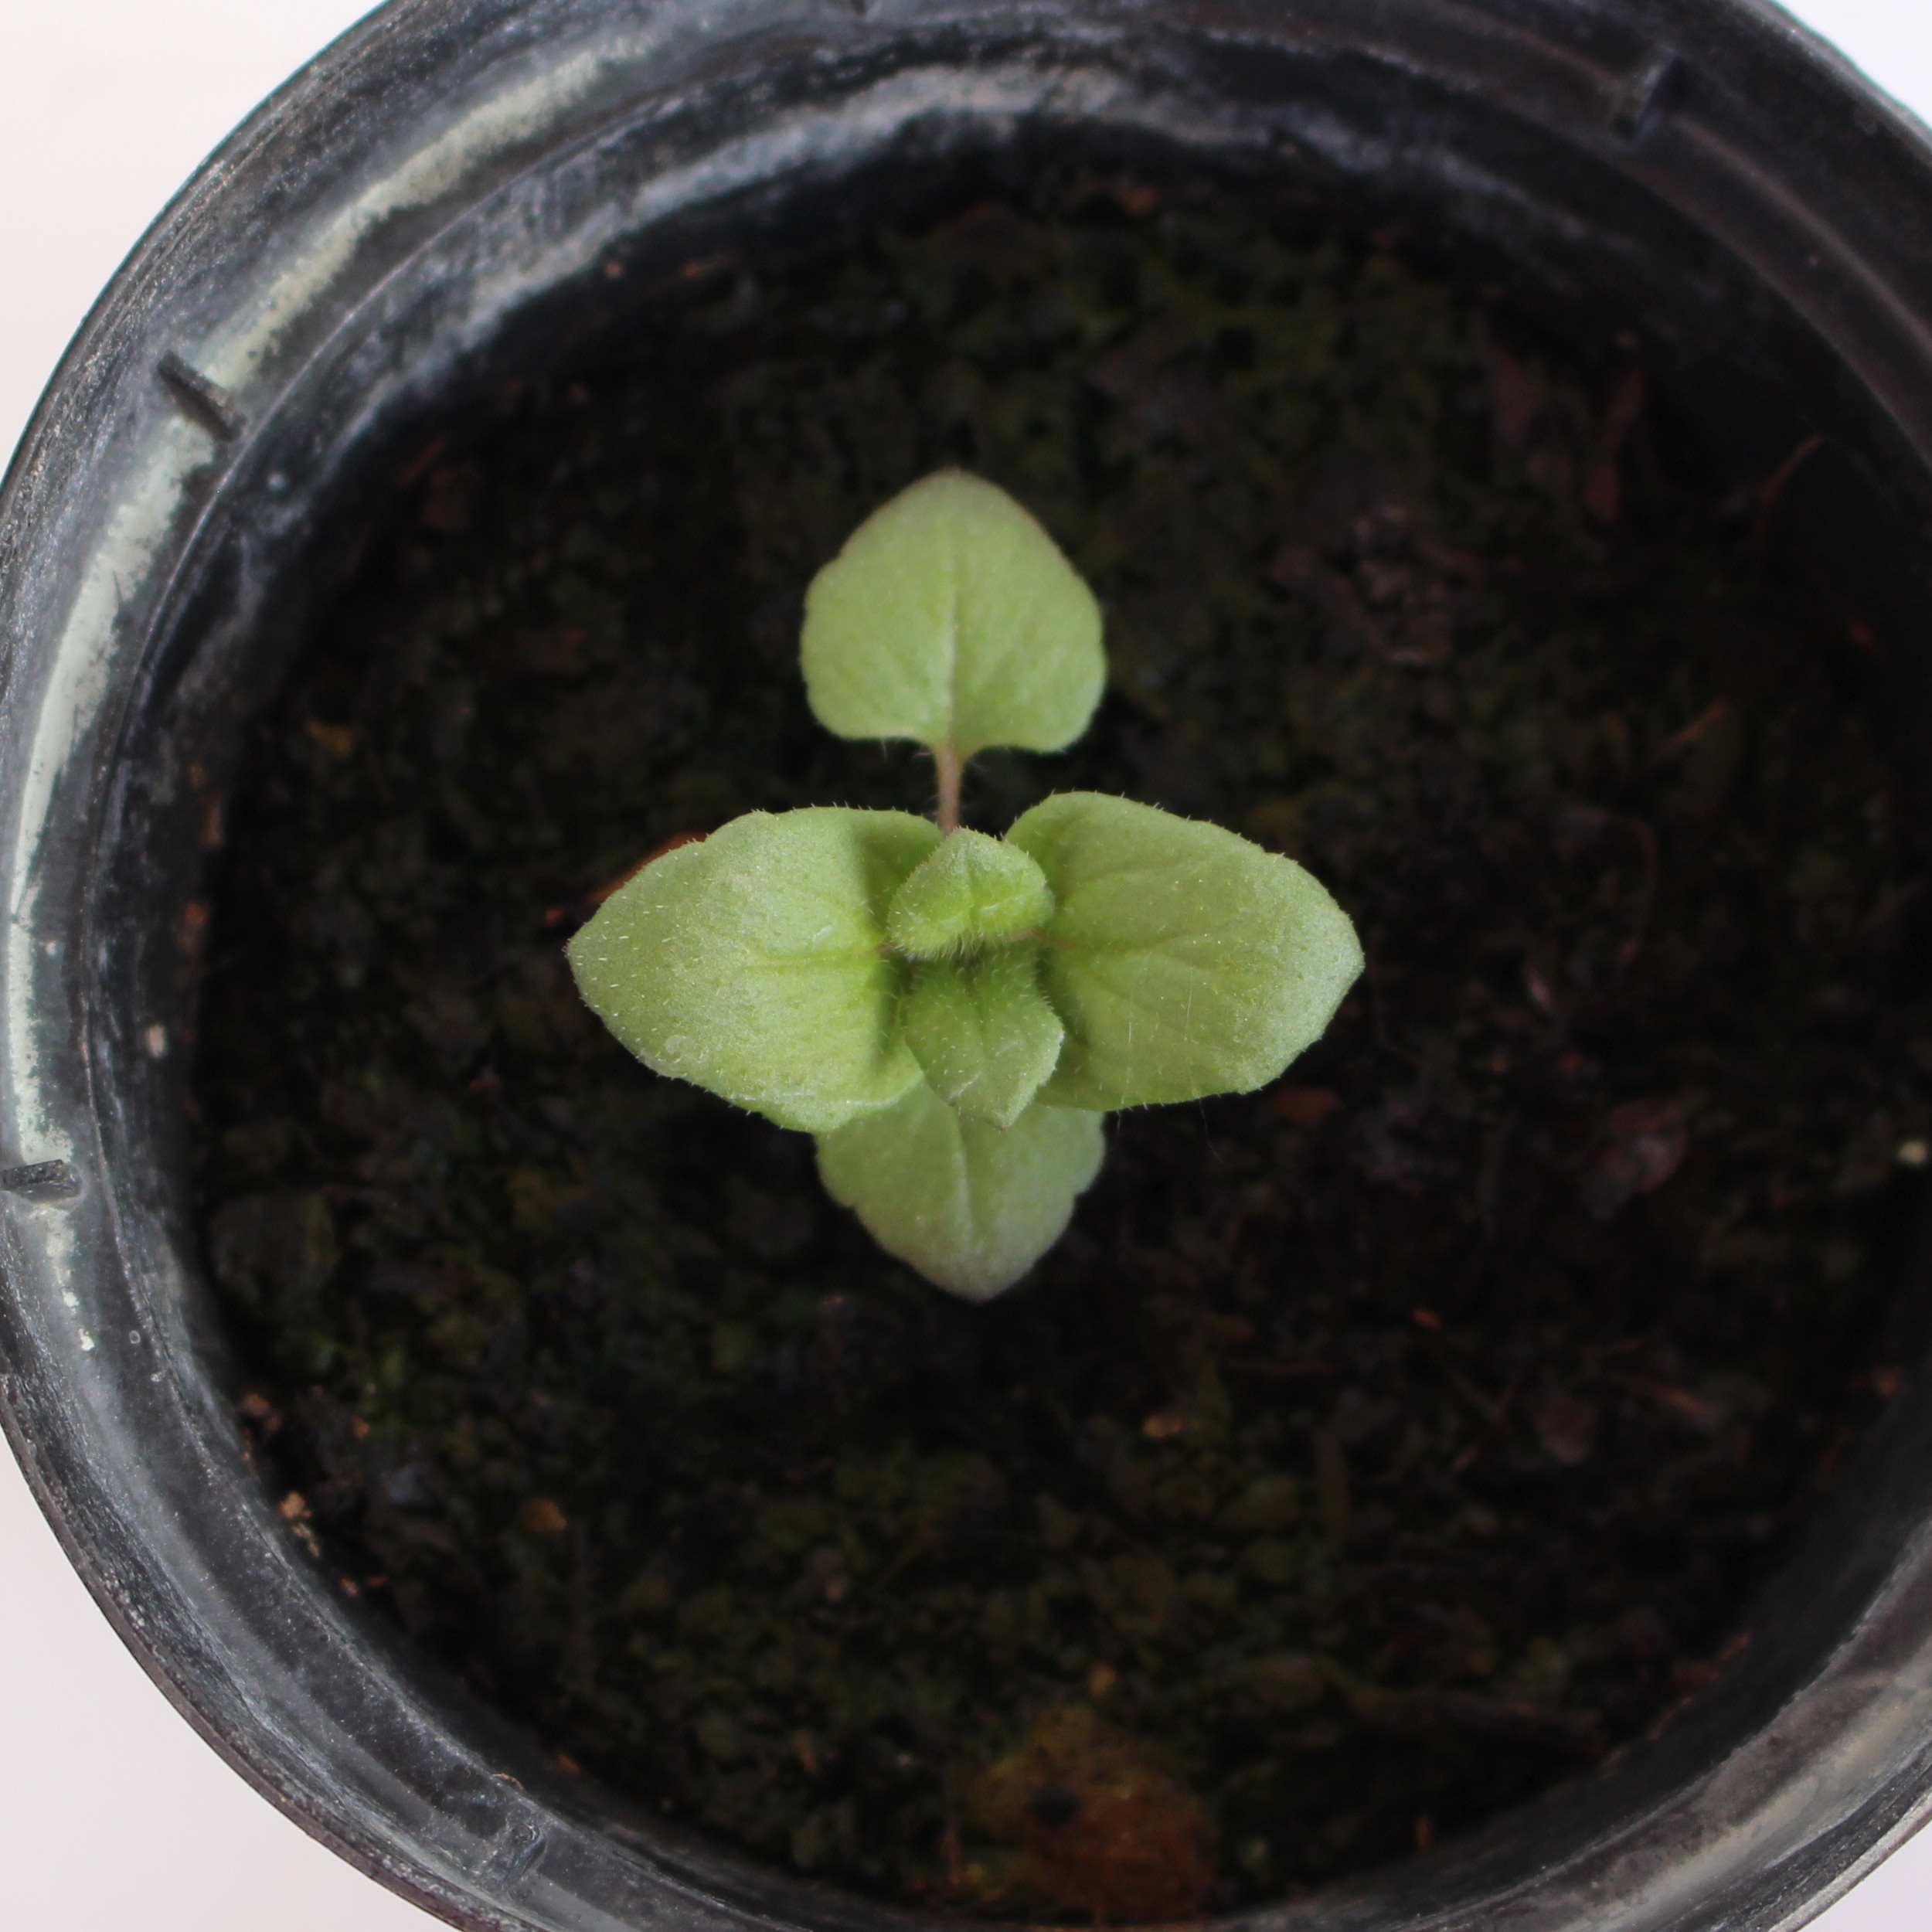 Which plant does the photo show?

Veronica persica
